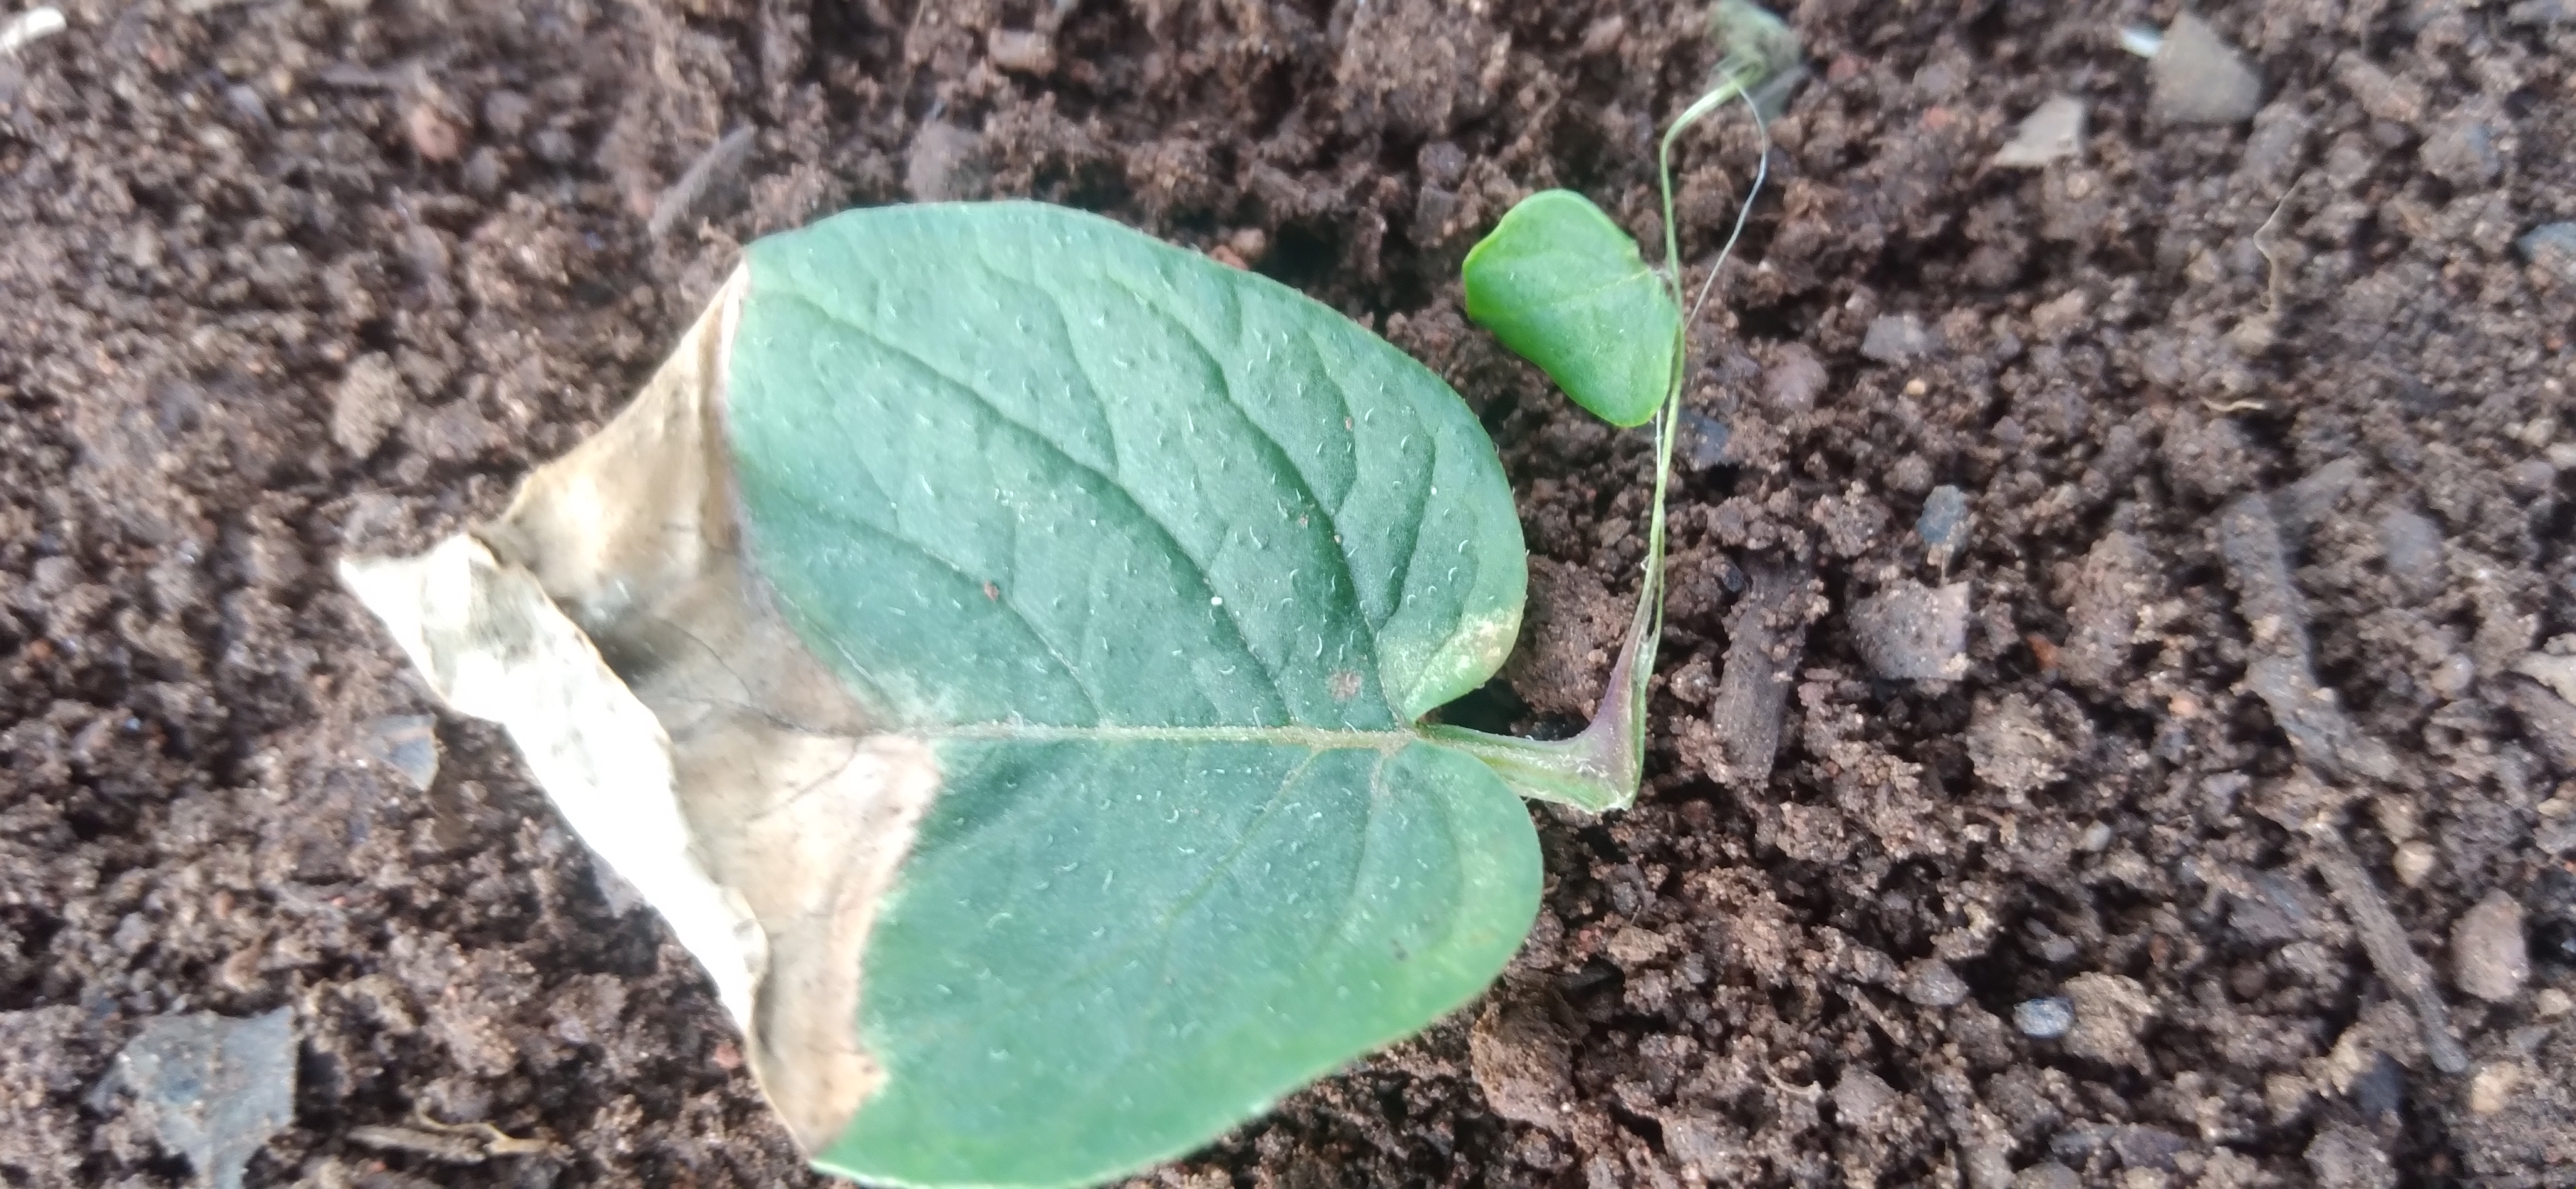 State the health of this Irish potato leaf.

early blight
